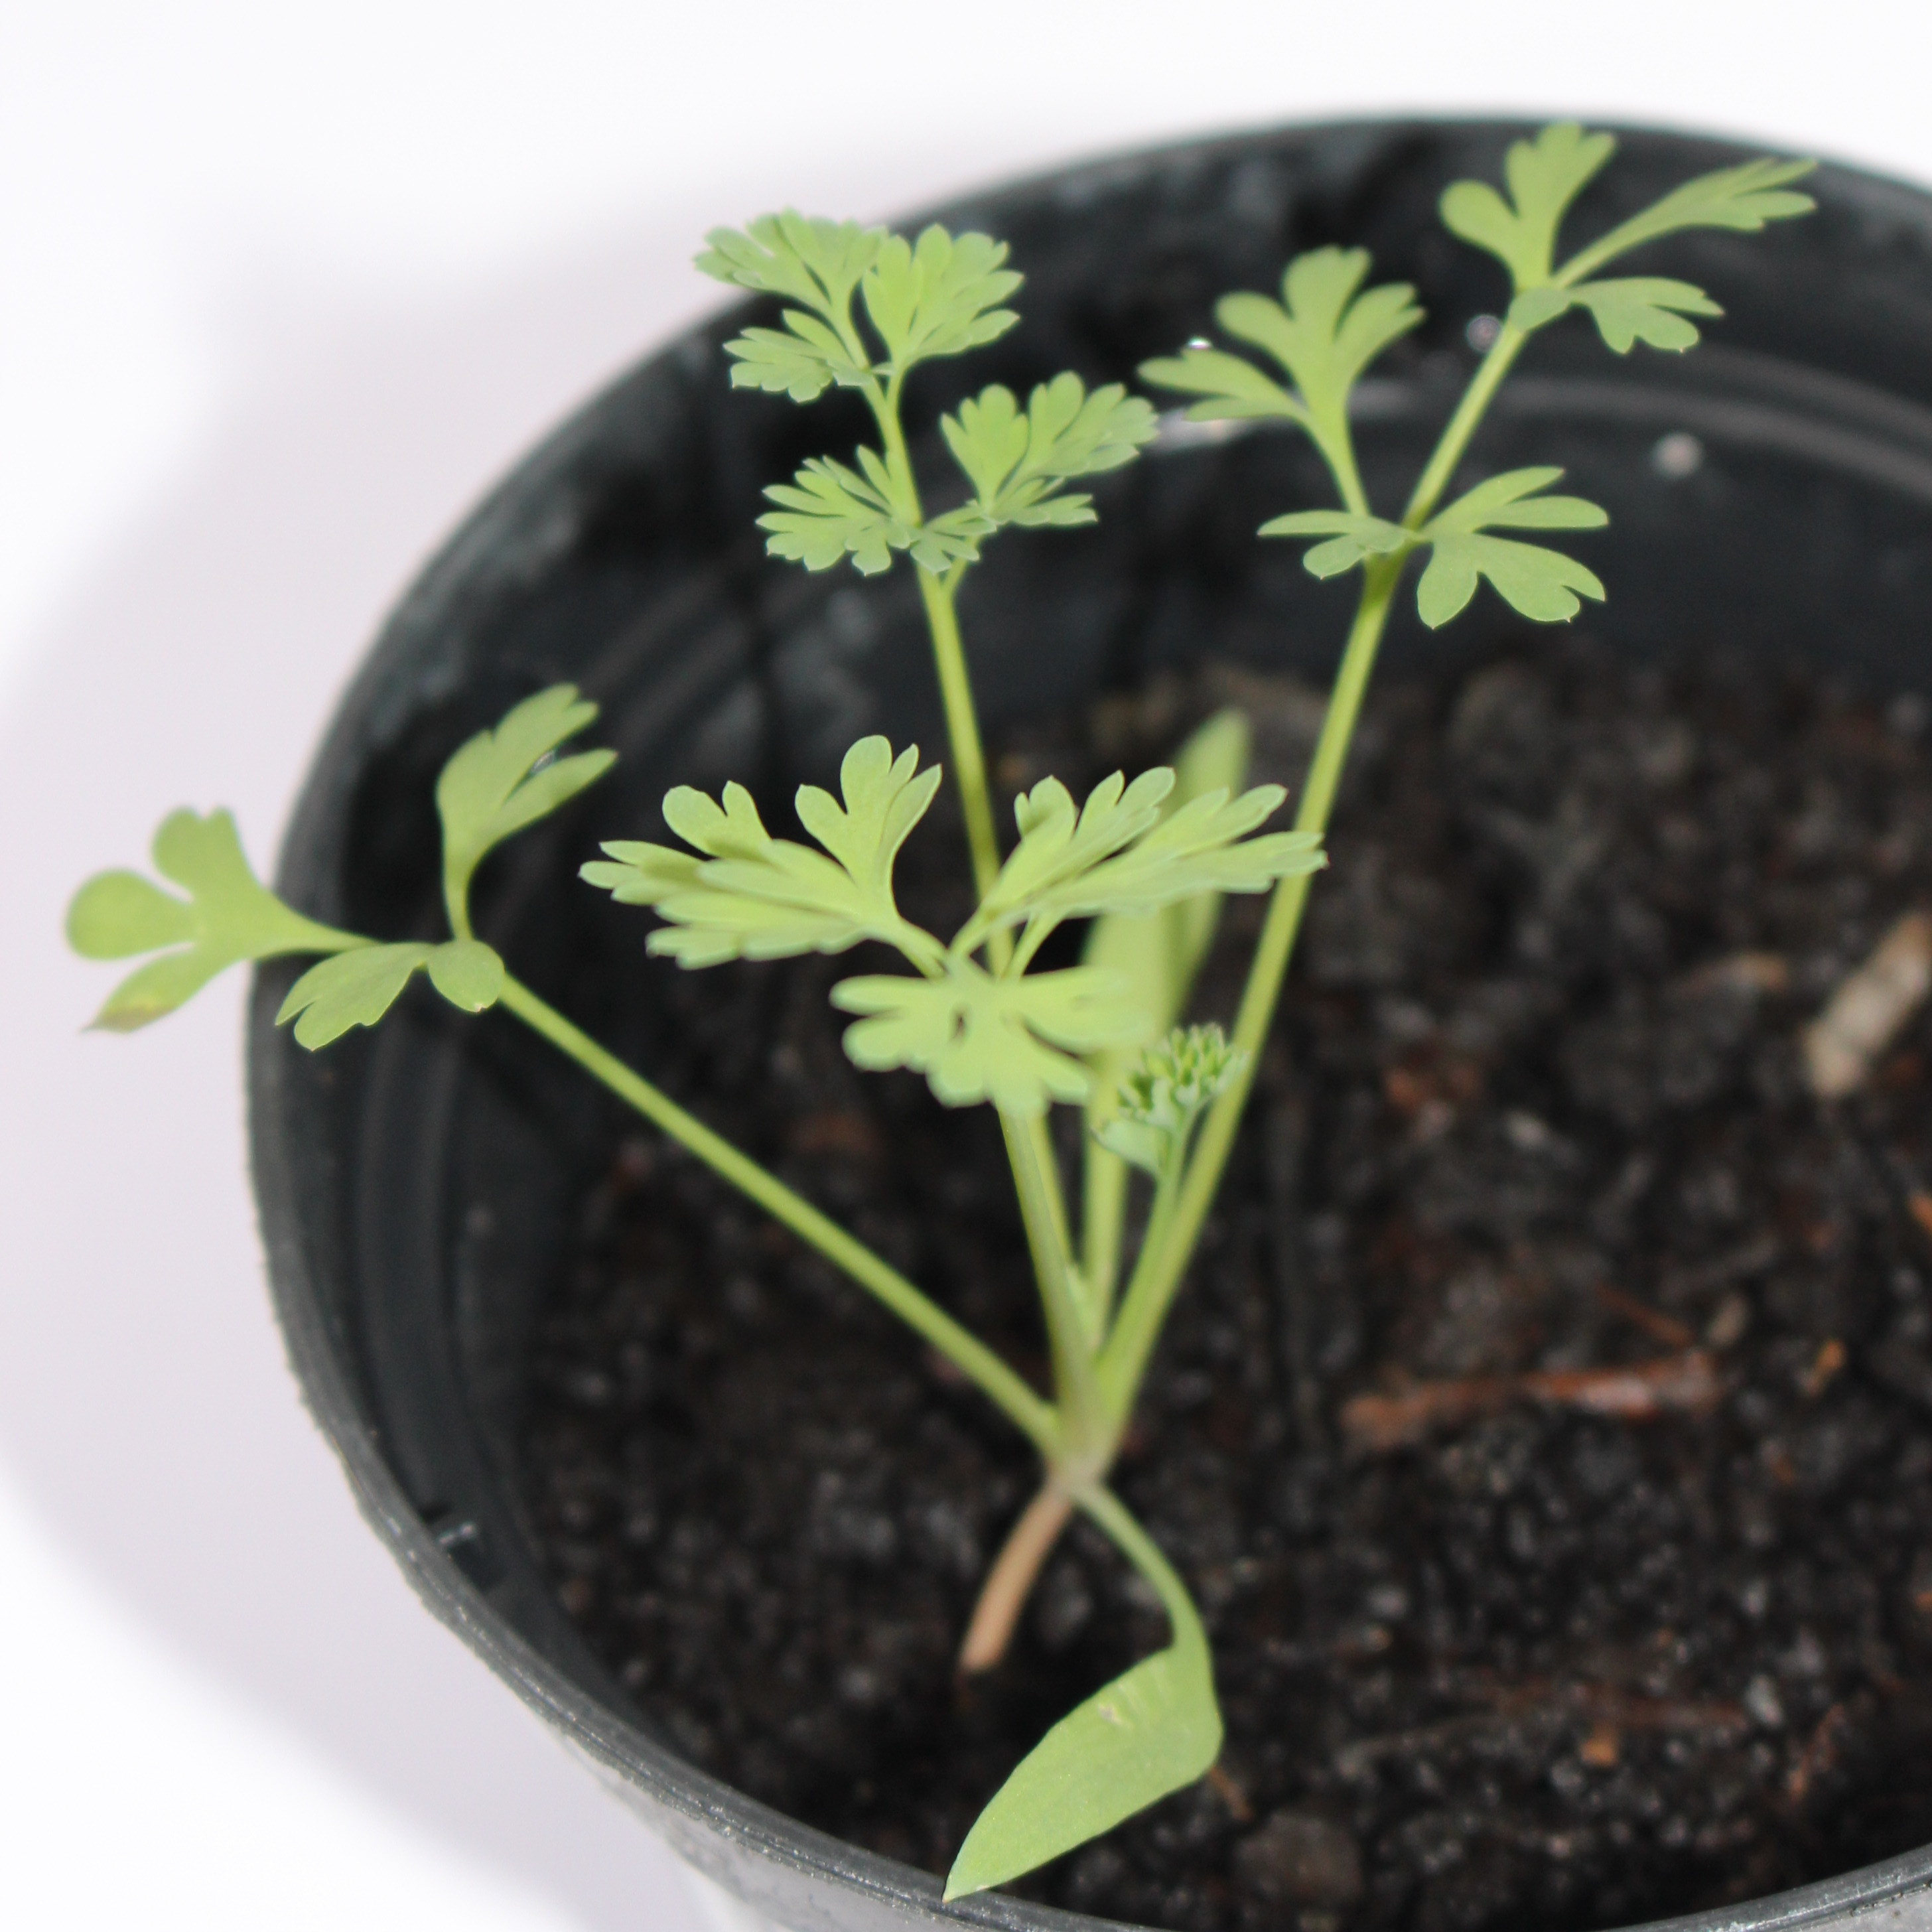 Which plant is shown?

Fumaria officinalis
